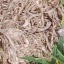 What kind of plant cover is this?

grass
